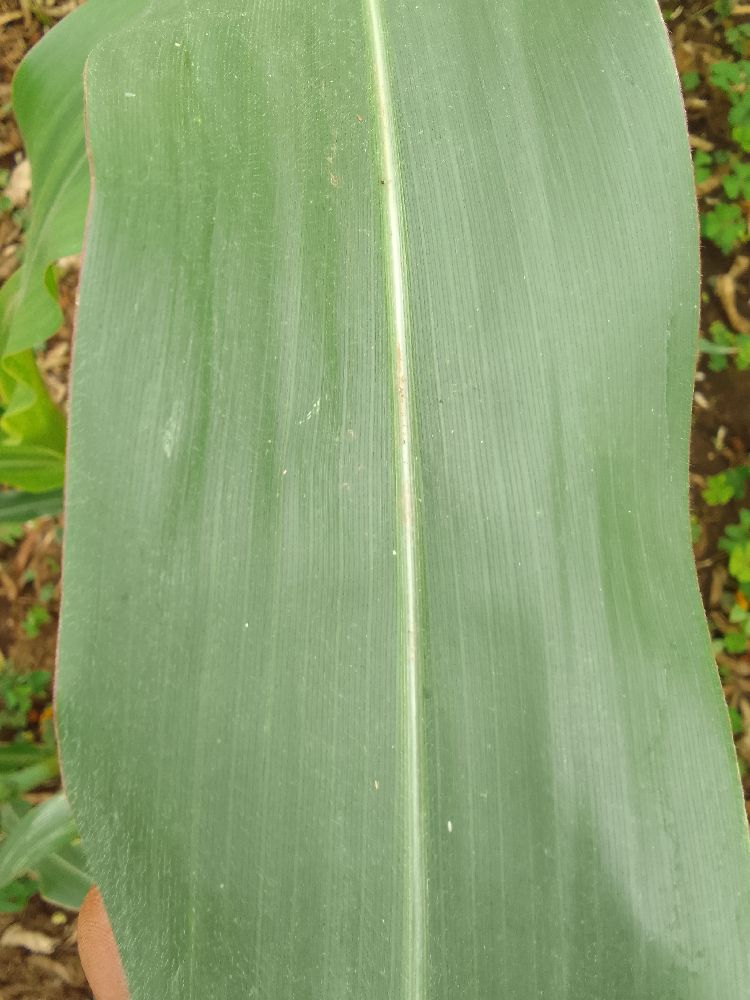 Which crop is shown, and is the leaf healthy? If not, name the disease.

maize, healthy
